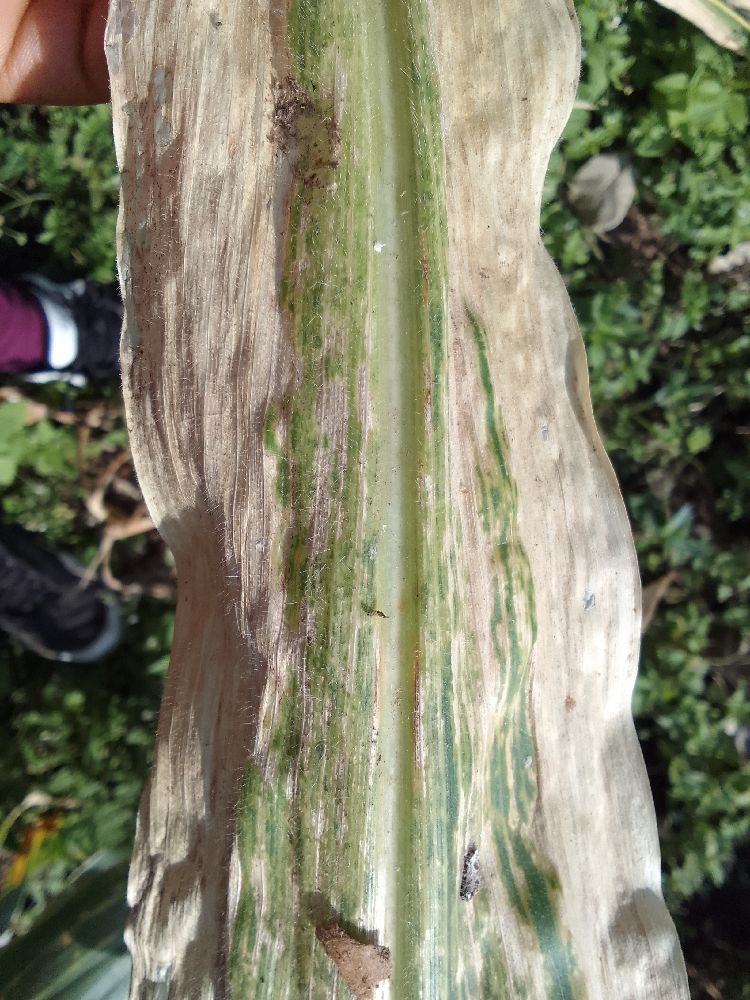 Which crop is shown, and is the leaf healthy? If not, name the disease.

maize, maize lethal necrosis
